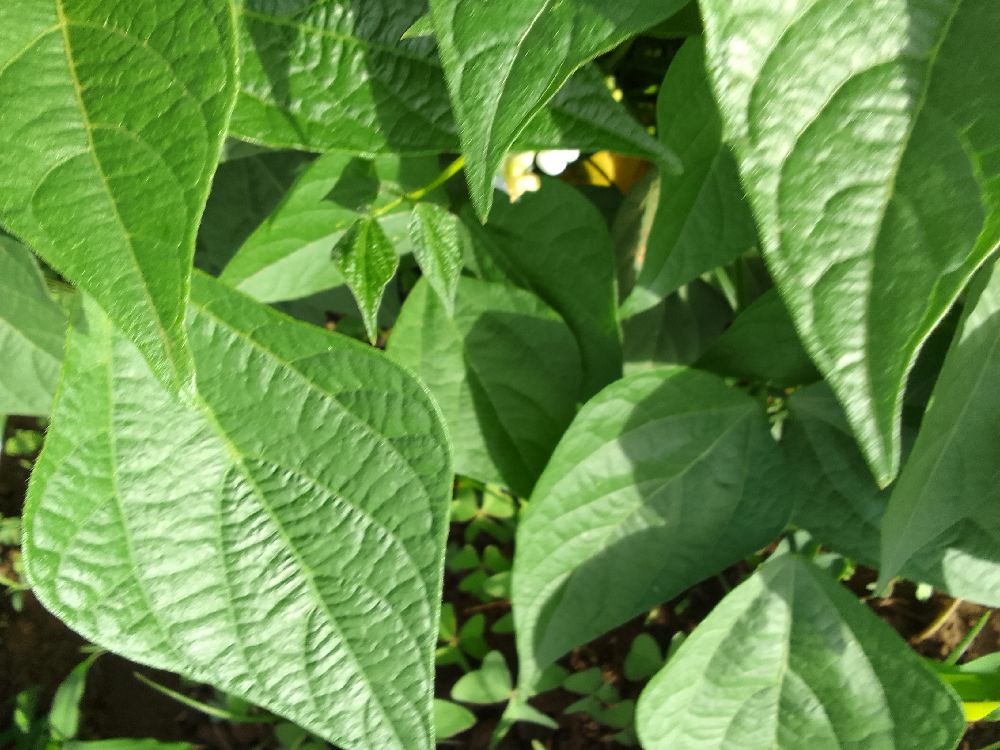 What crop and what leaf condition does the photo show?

common bean, healthy
